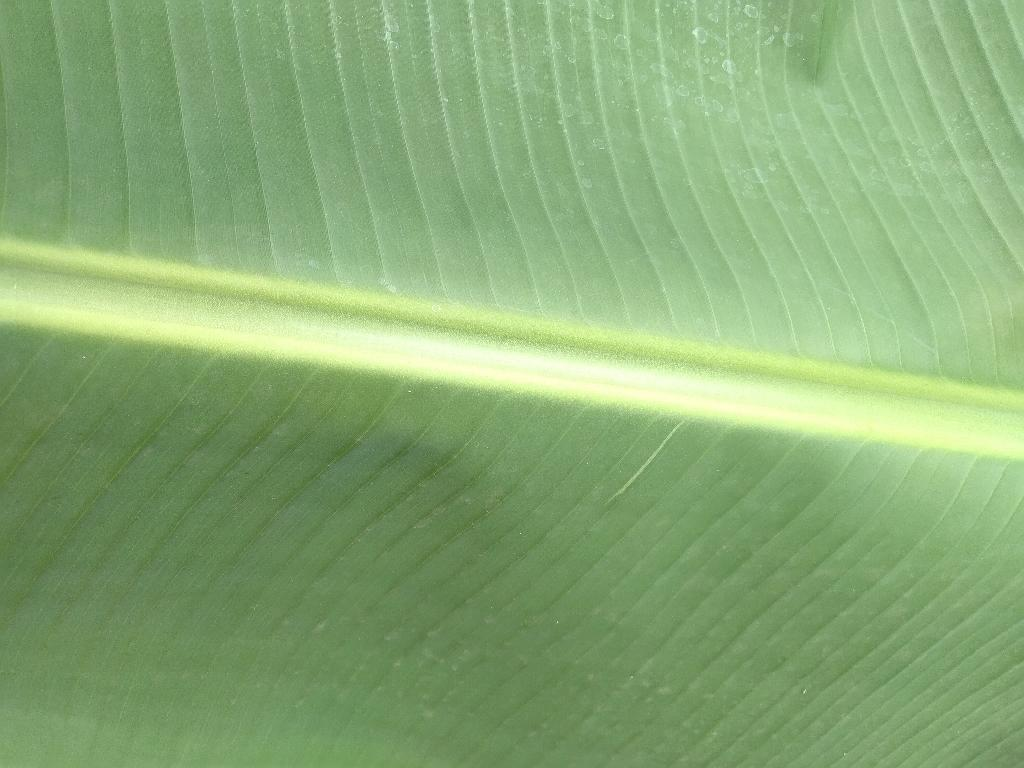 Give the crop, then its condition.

banana, healthy
